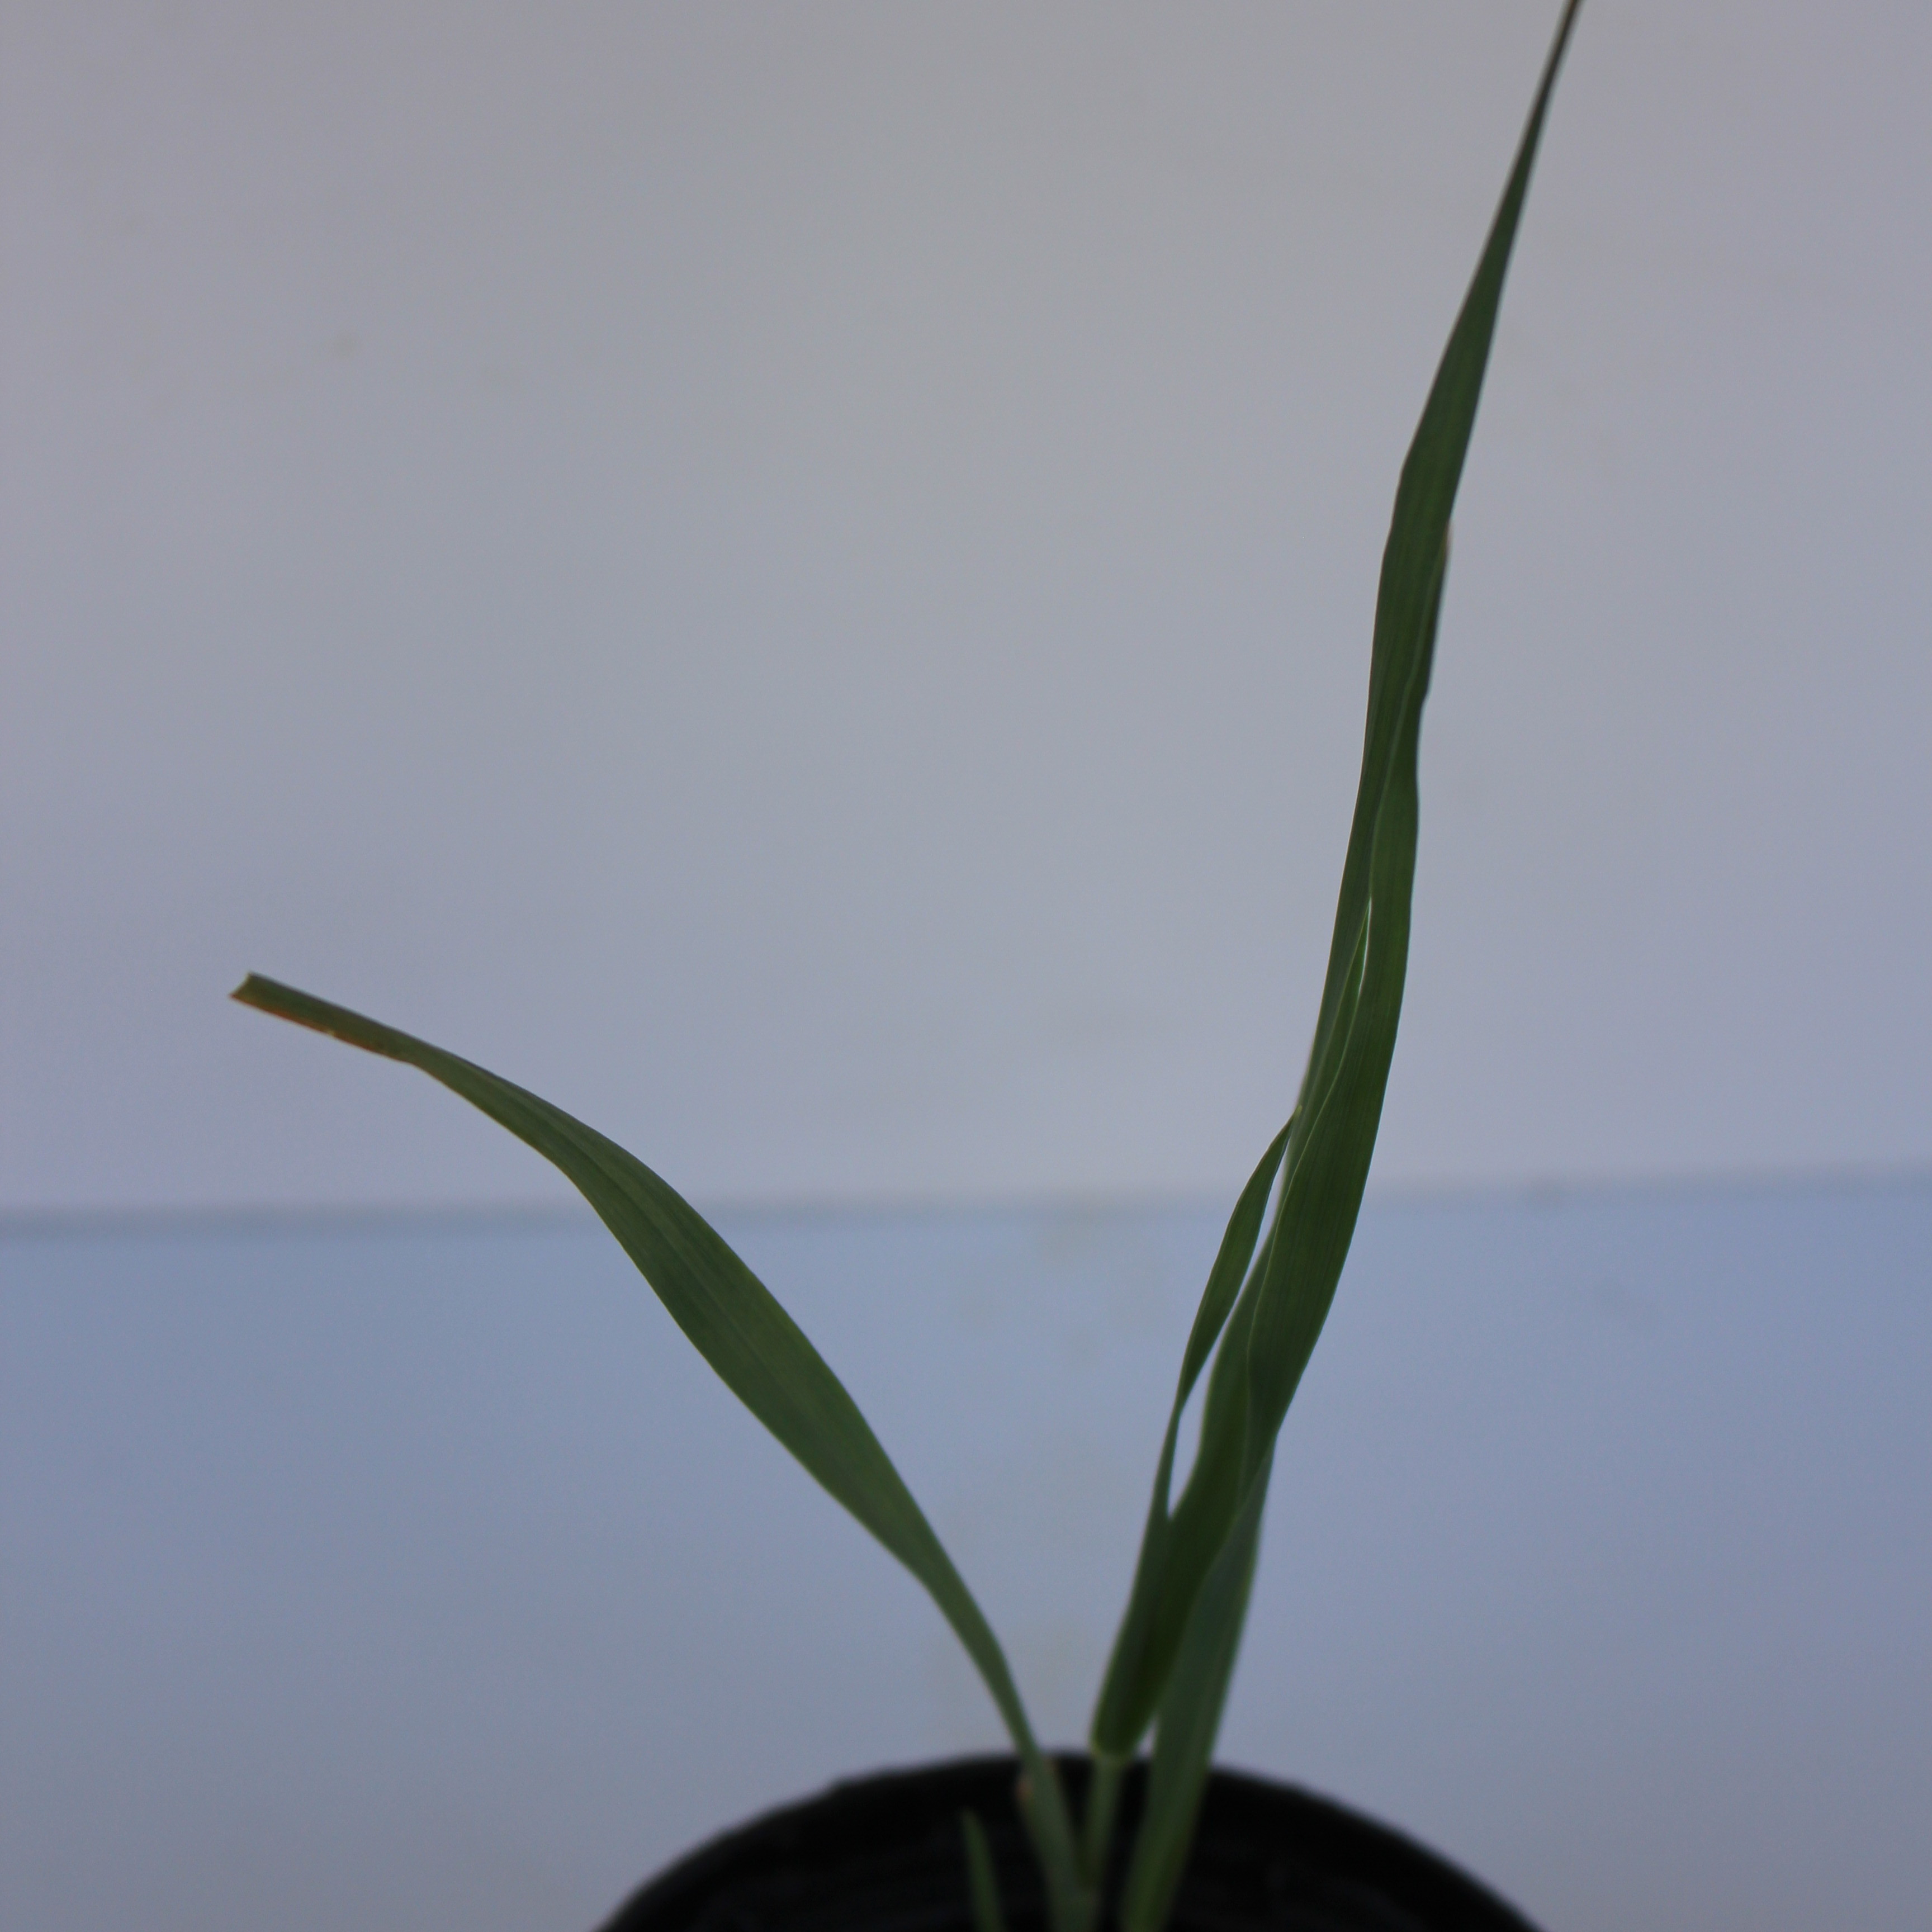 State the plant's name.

Avena sterilis
